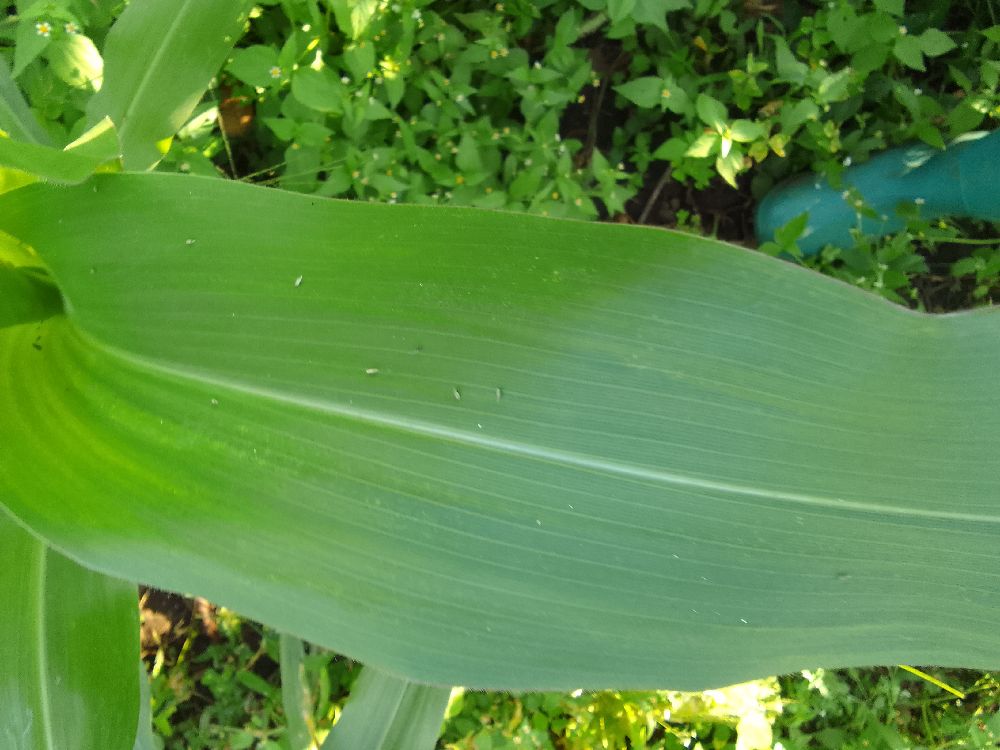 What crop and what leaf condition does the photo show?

maize, healthy
